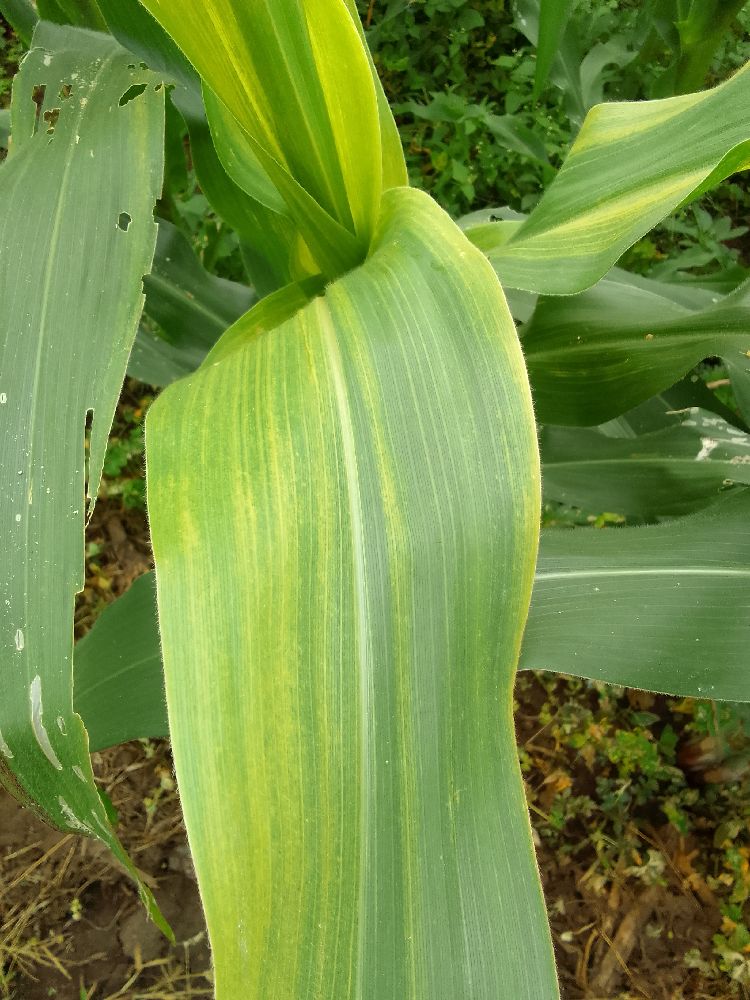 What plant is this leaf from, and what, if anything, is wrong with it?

maize, maize lethal necrosis
